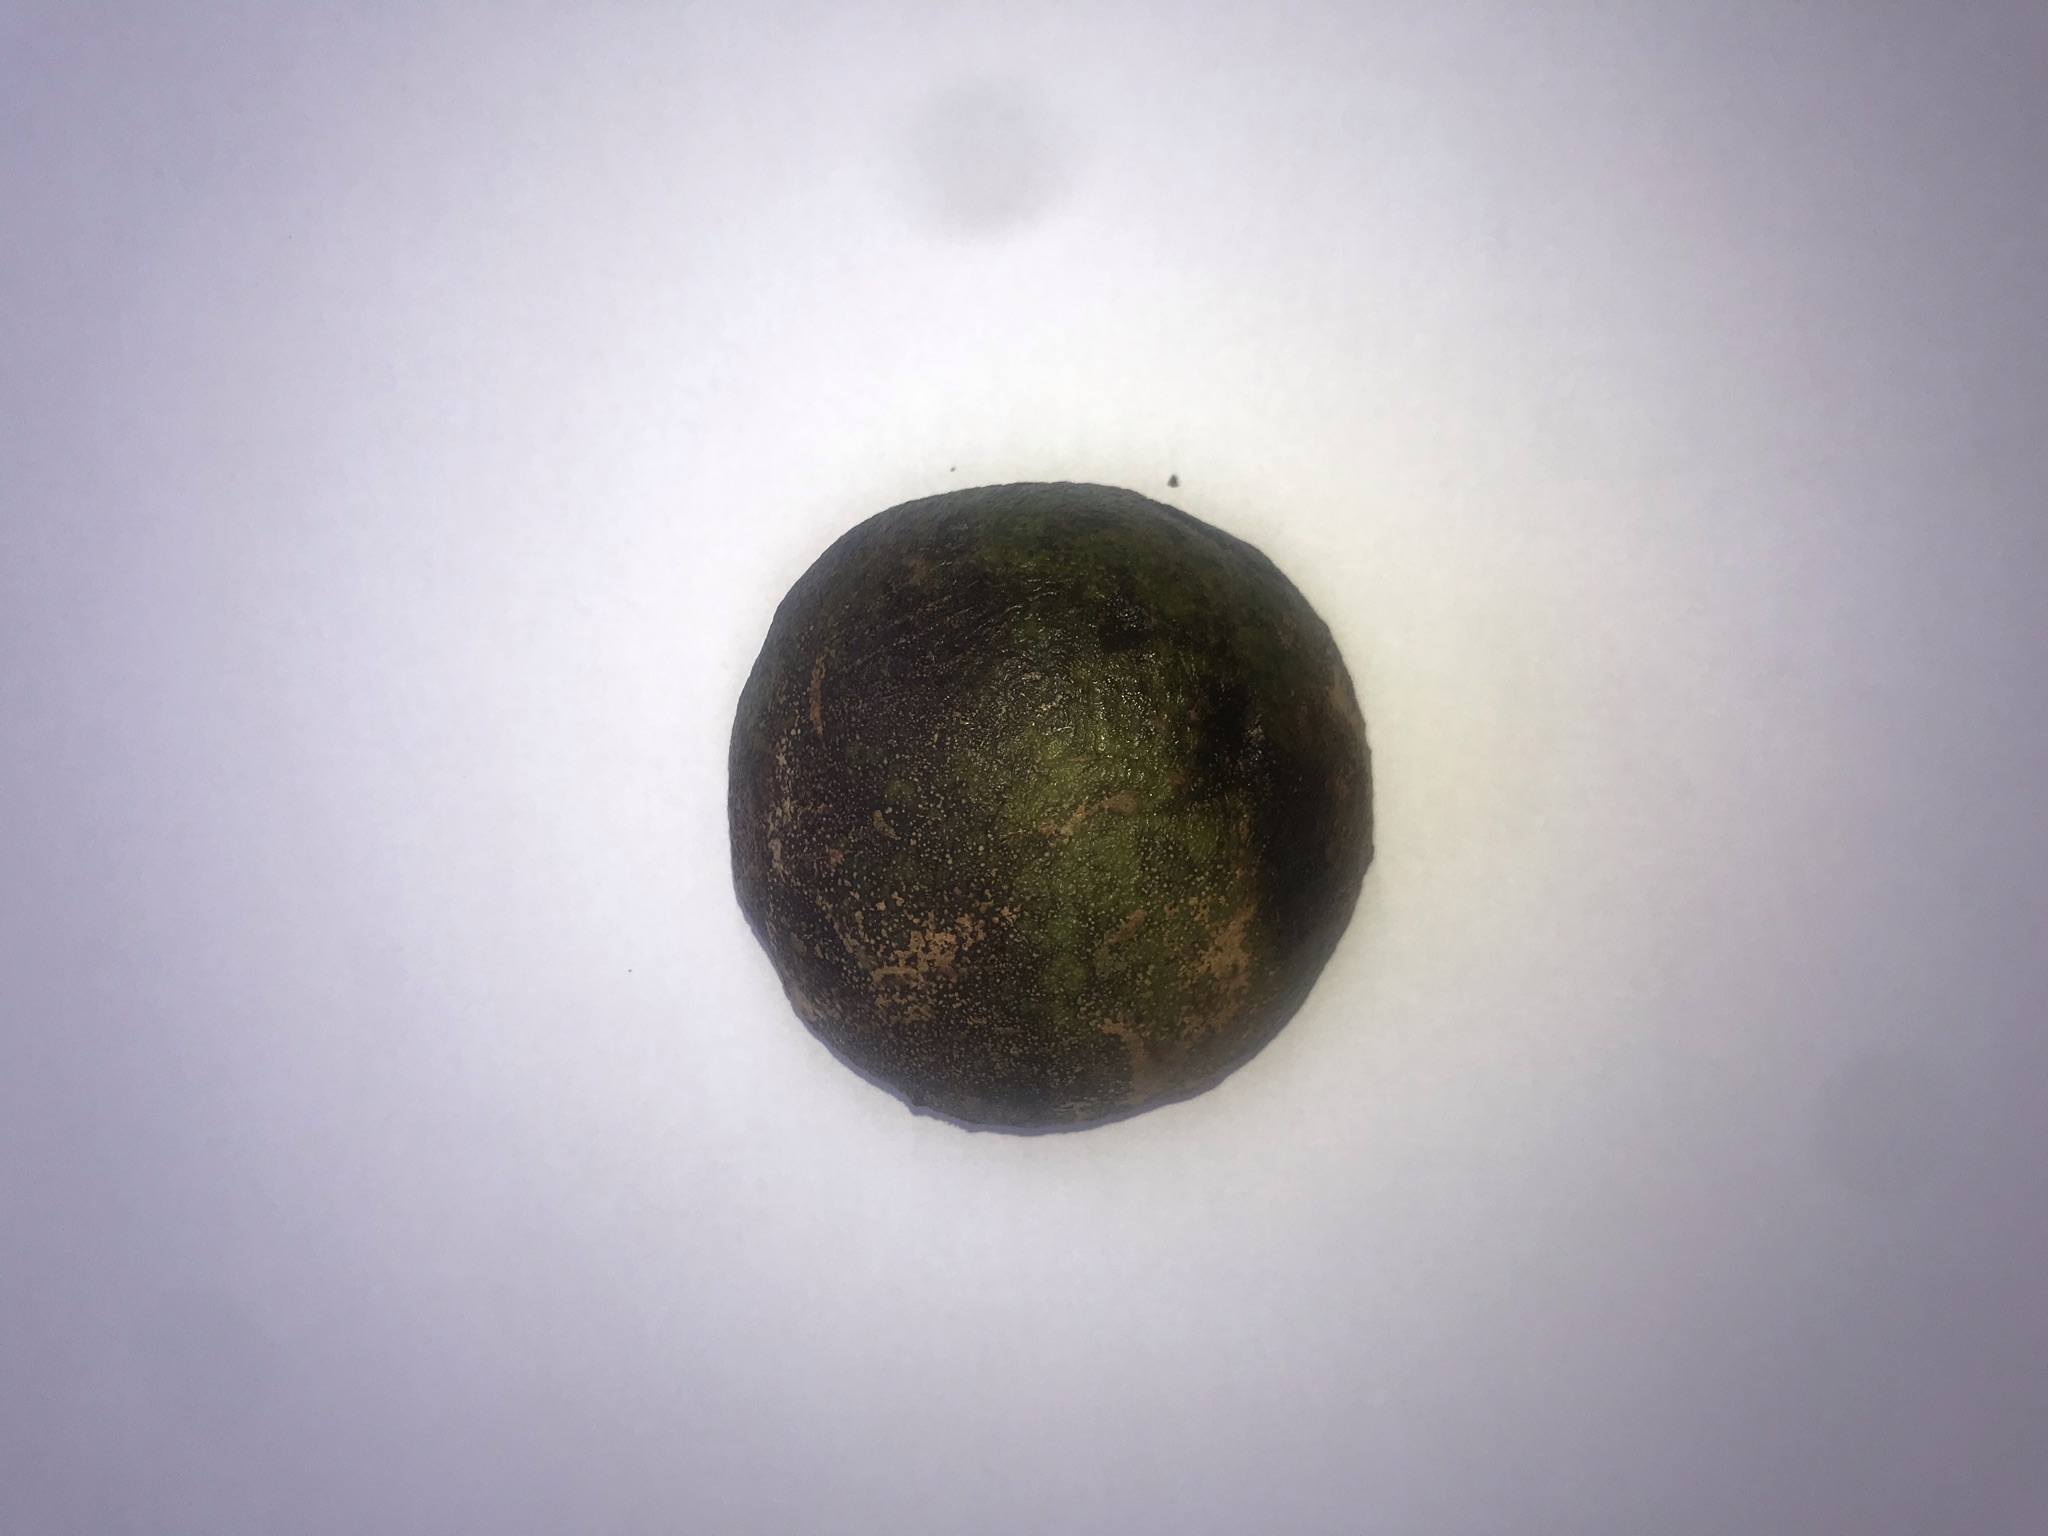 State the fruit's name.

pequi
